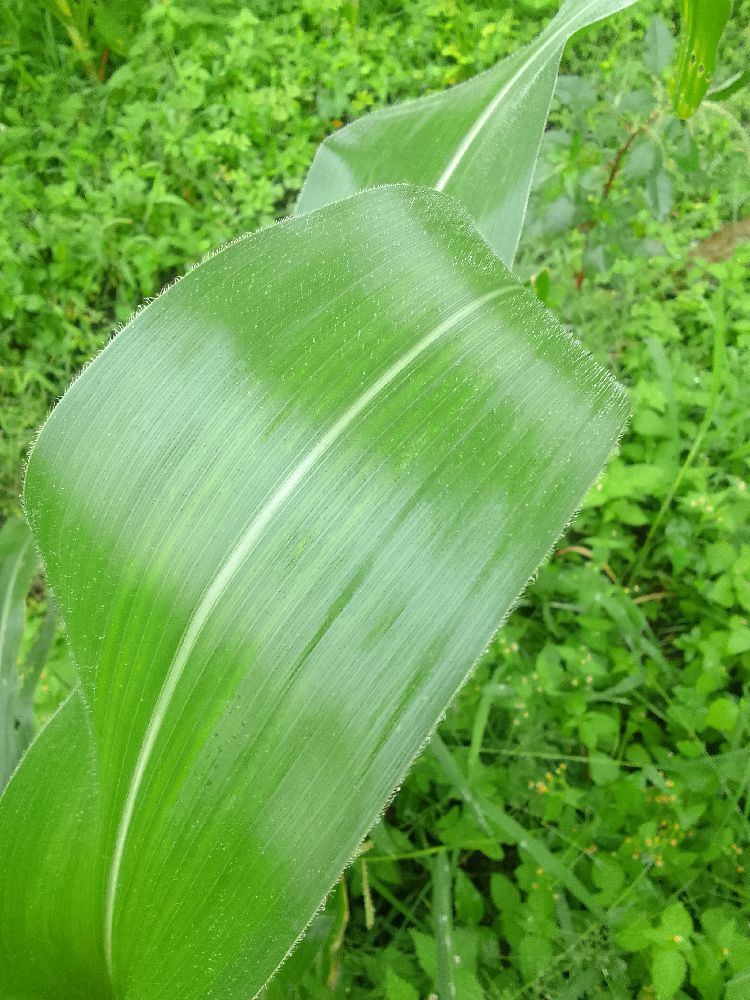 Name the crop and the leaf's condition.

maize, healthy
